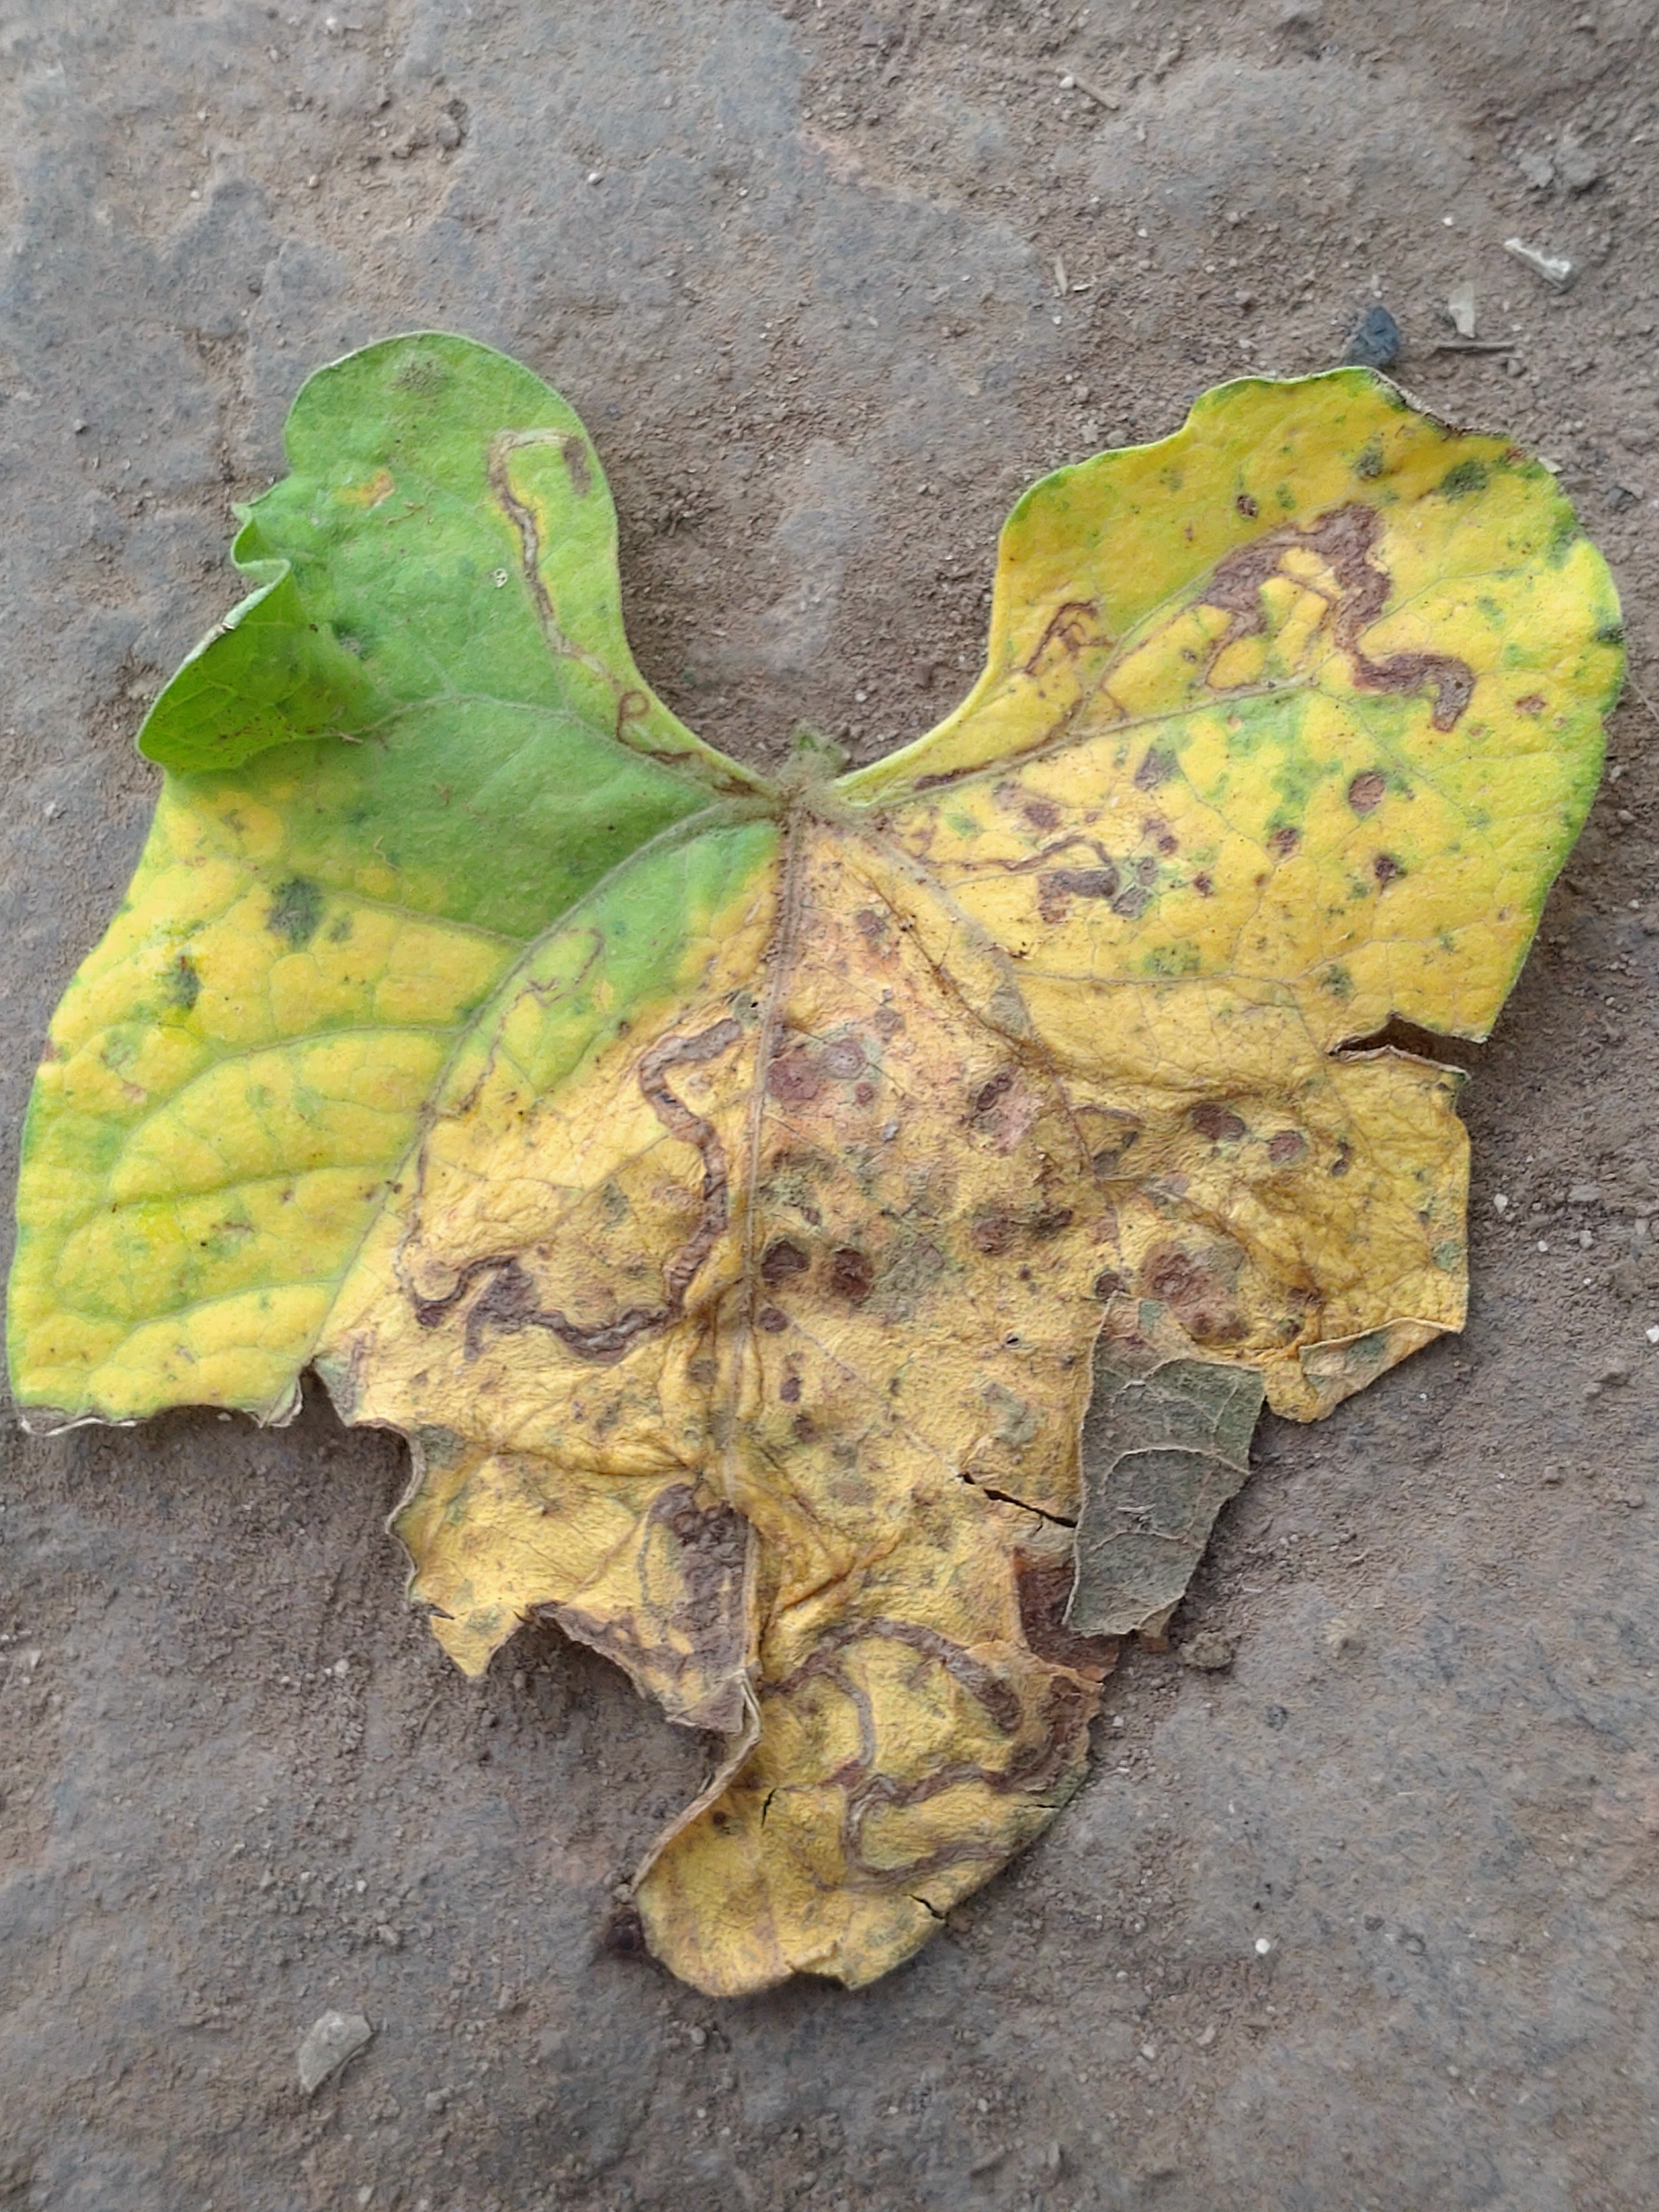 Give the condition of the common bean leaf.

anthracnose
